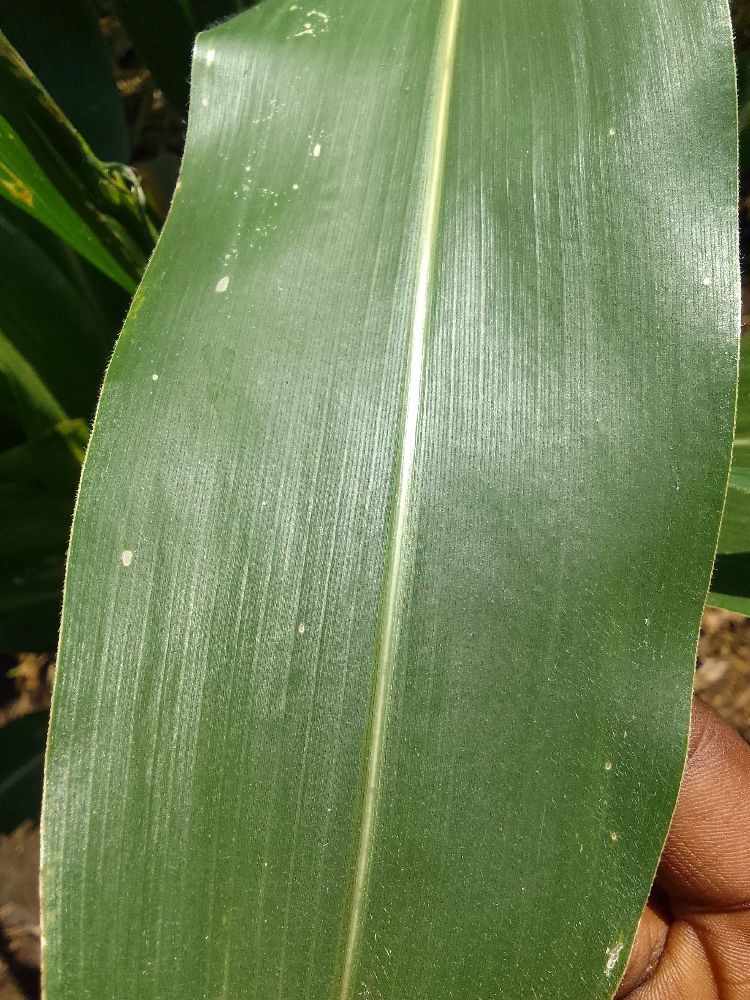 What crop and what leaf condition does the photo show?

maize, healthy
